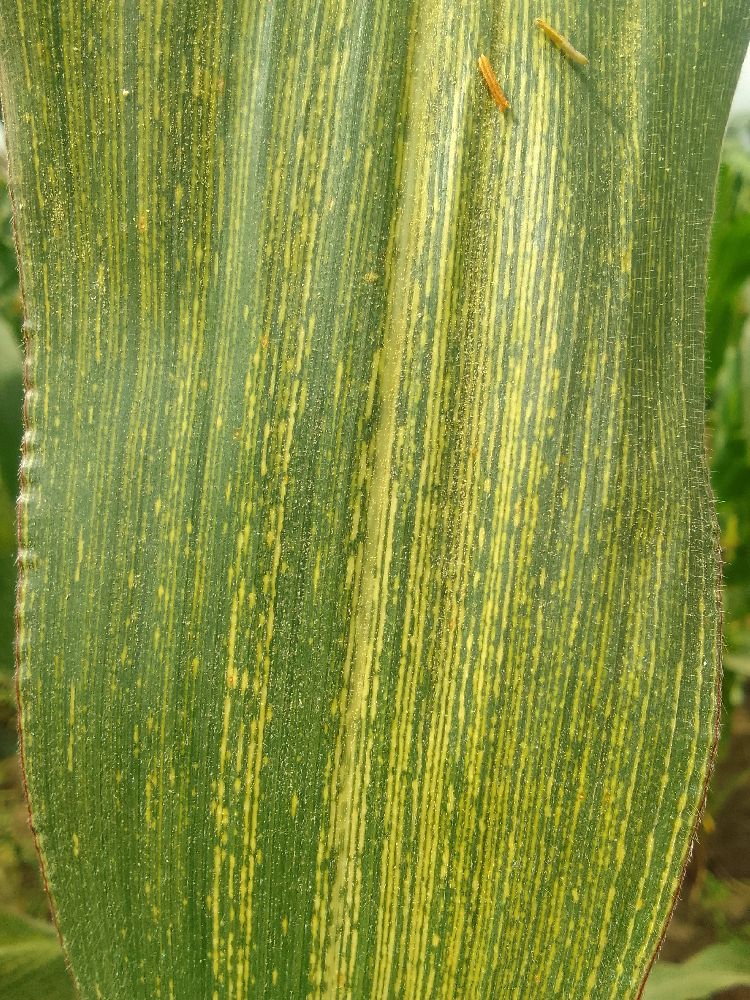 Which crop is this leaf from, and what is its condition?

maize, maize streak virus
